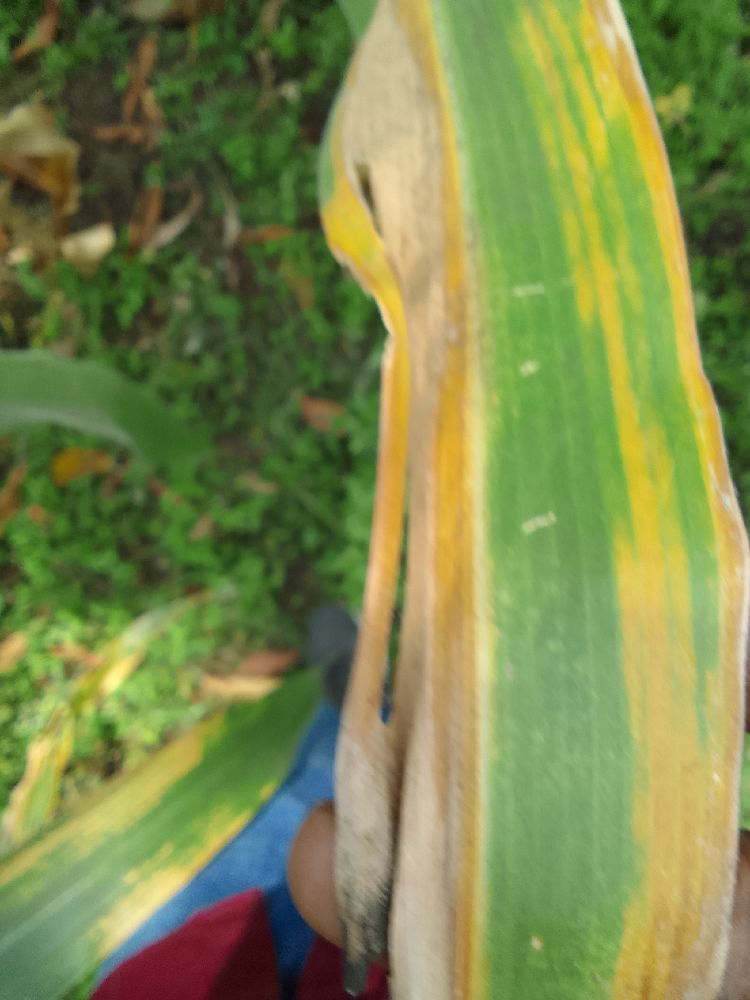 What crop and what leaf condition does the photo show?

maize, maize lethal necrosis
